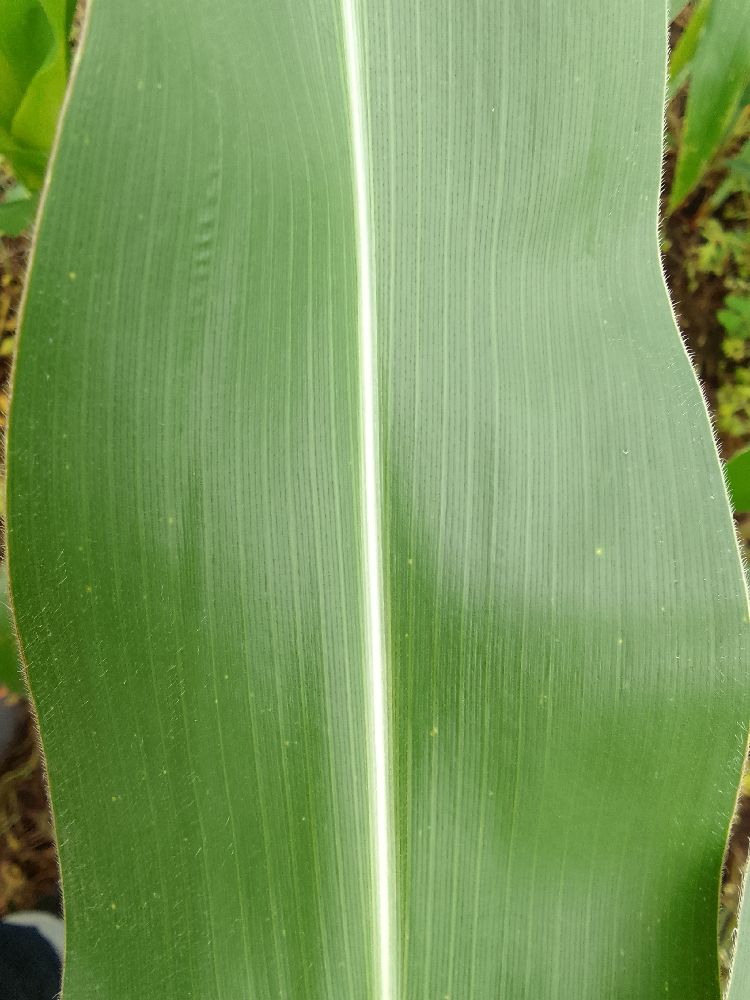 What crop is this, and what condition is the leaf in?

maize, healthy
